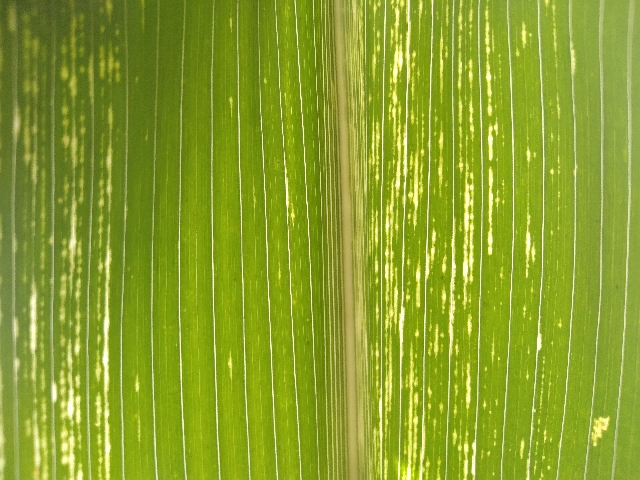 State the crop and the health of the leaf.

maize, maize streak virus
